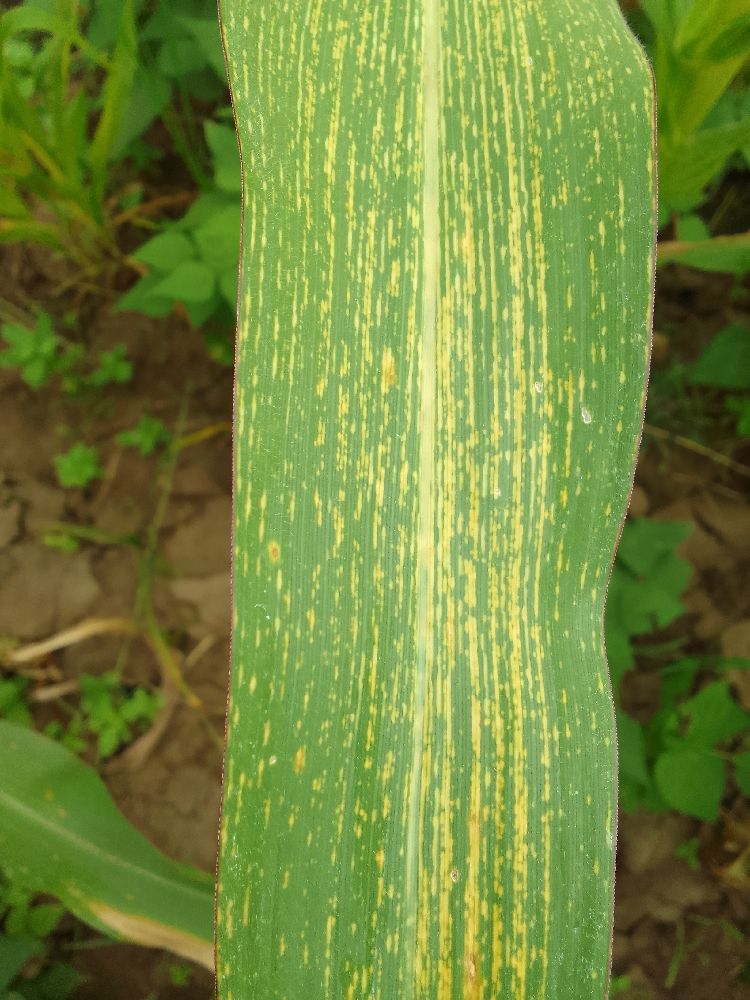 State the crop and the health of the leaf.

maize, maize streak virus
